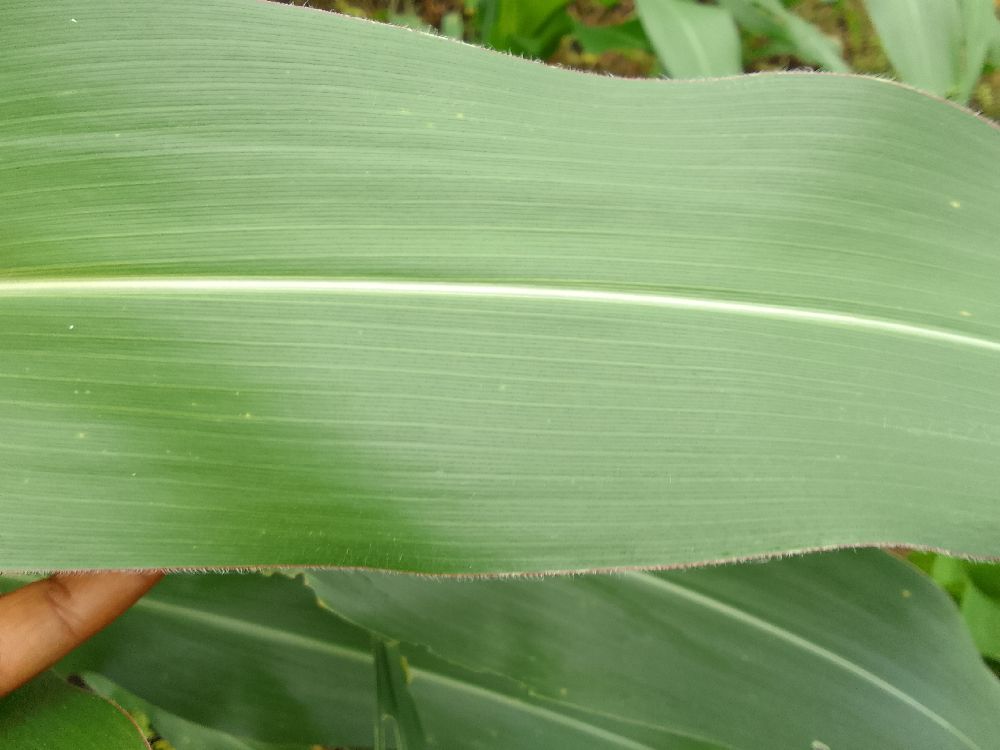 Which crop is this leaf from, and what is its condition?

maize, healthy
